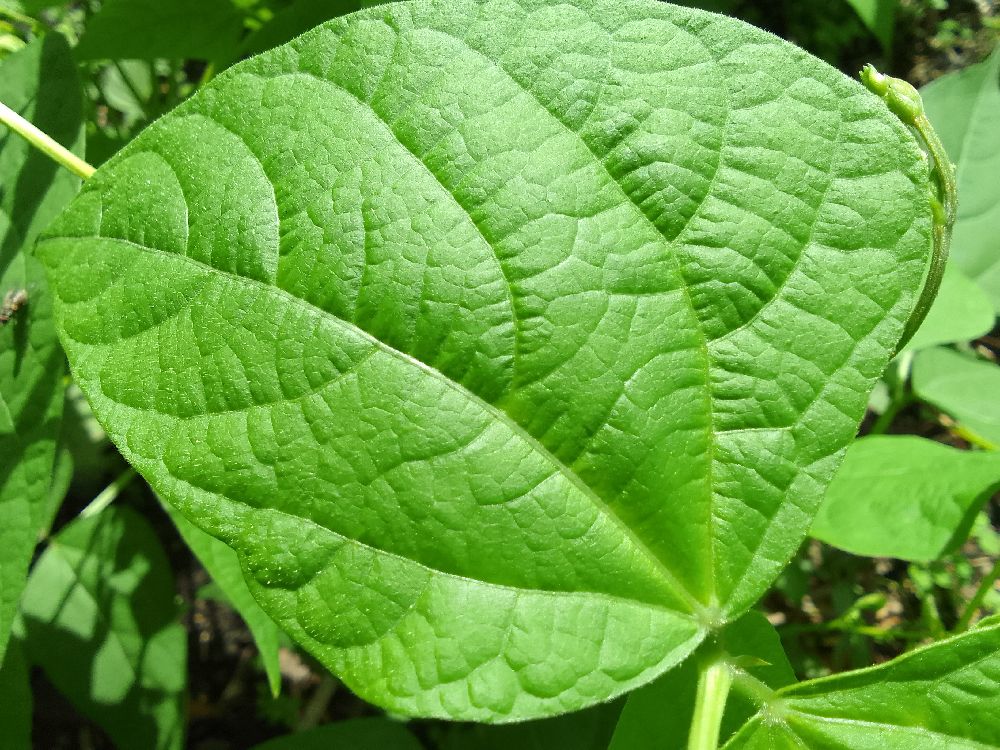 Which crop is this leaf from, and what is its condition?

common bean, healthy
